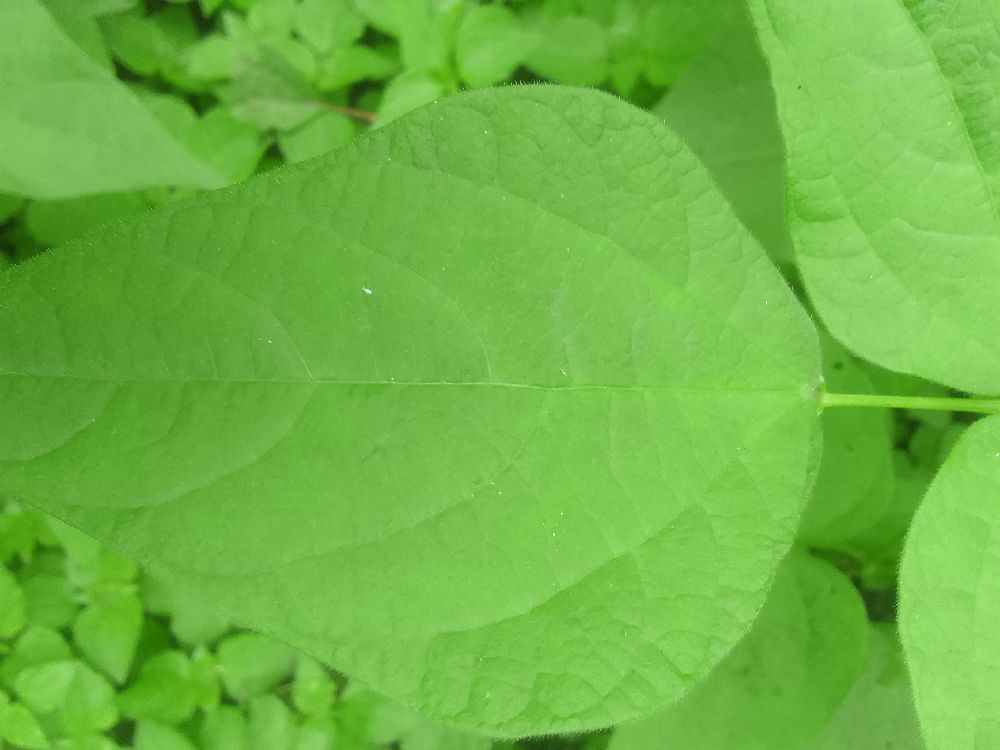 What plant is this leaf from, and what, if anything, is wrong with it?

common bean, healthy
